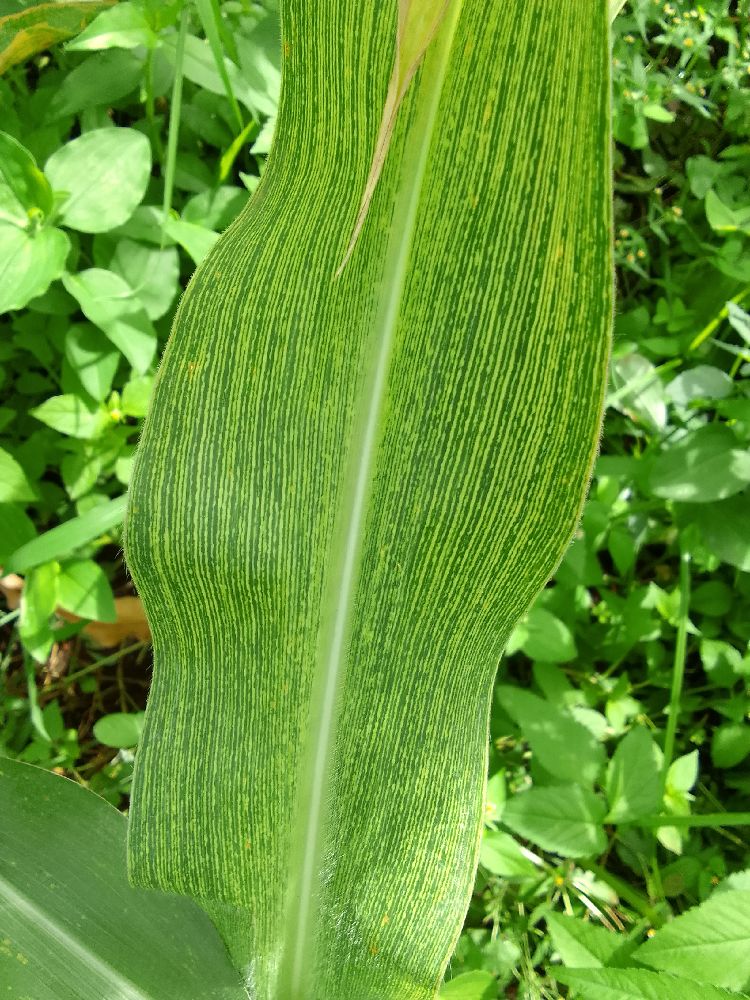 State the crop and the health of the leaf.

maize, maize streak virus
